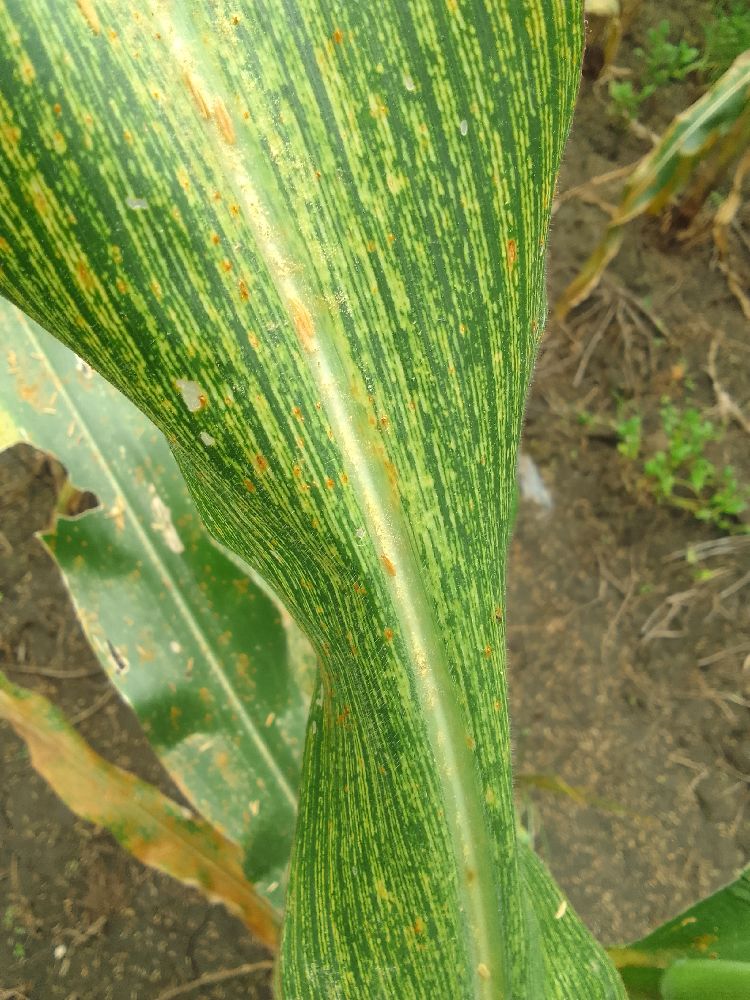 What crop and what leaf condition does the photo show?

maize, maize streak virus
